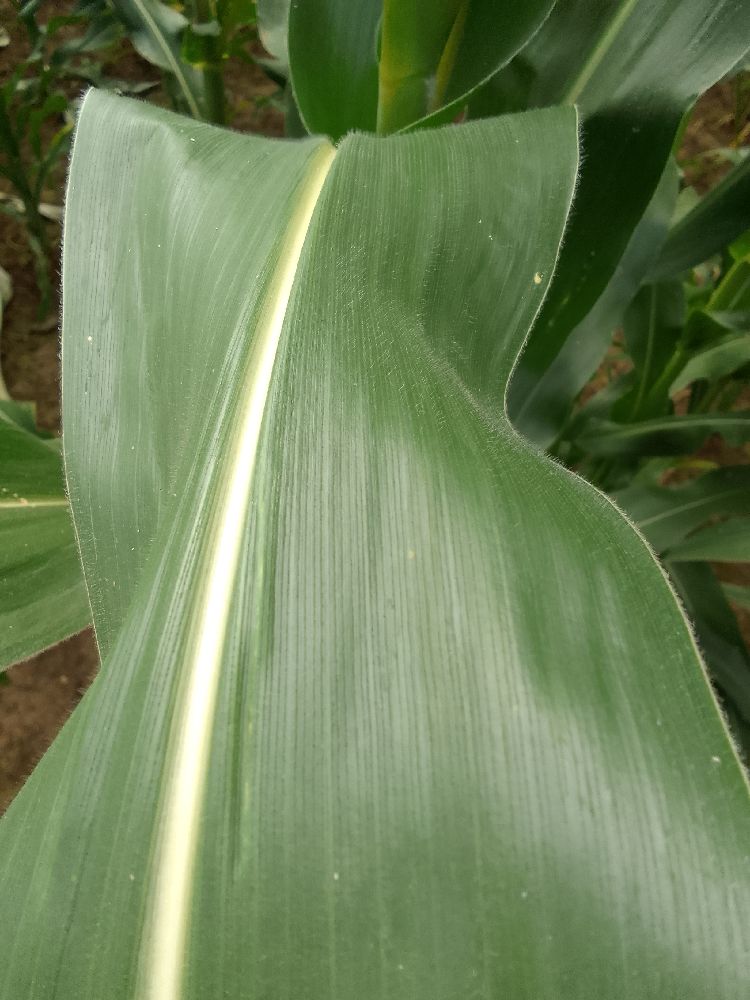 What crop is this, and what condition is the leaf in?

maize, healthy
